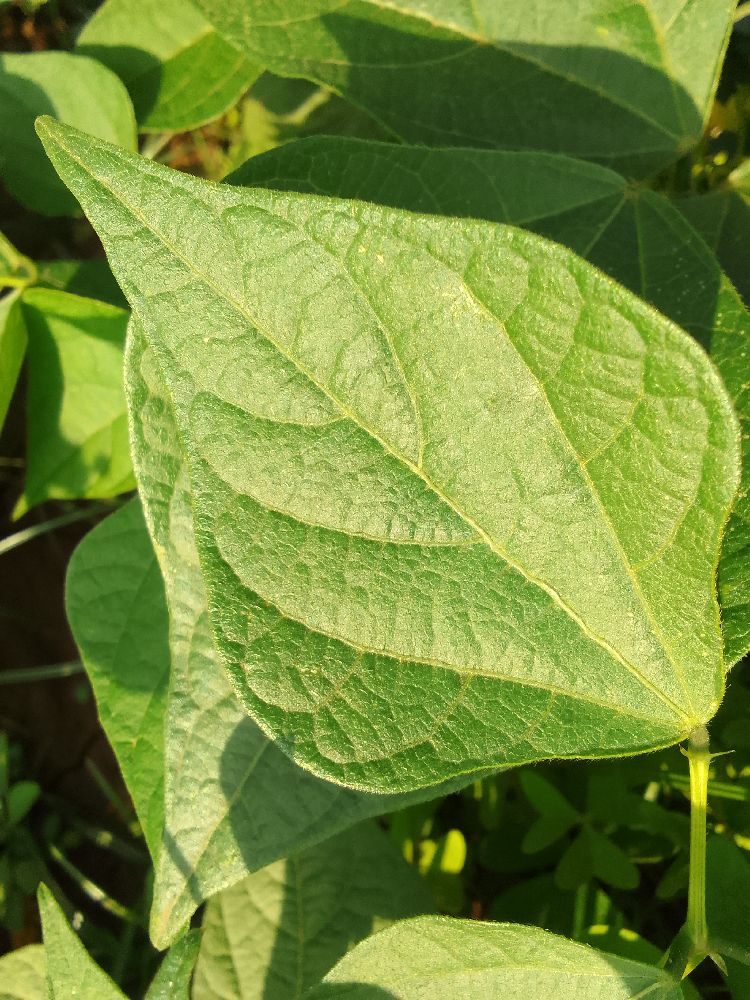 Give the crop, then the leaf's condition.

common bean, healthy
